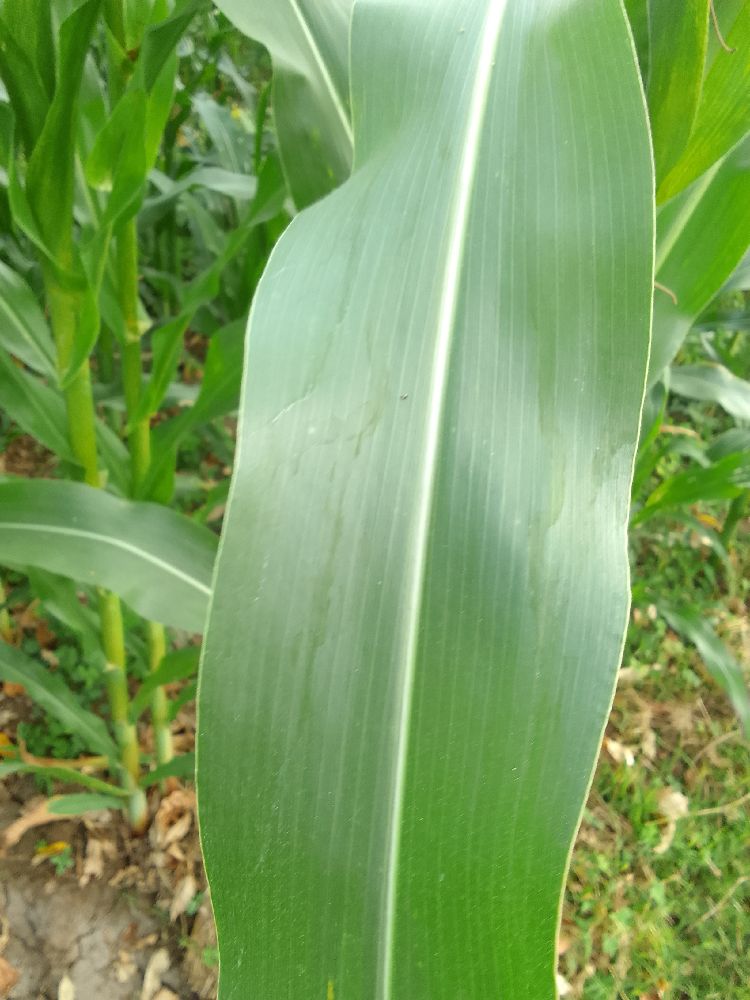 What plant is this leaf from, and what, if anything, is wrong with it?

maize, healthy
